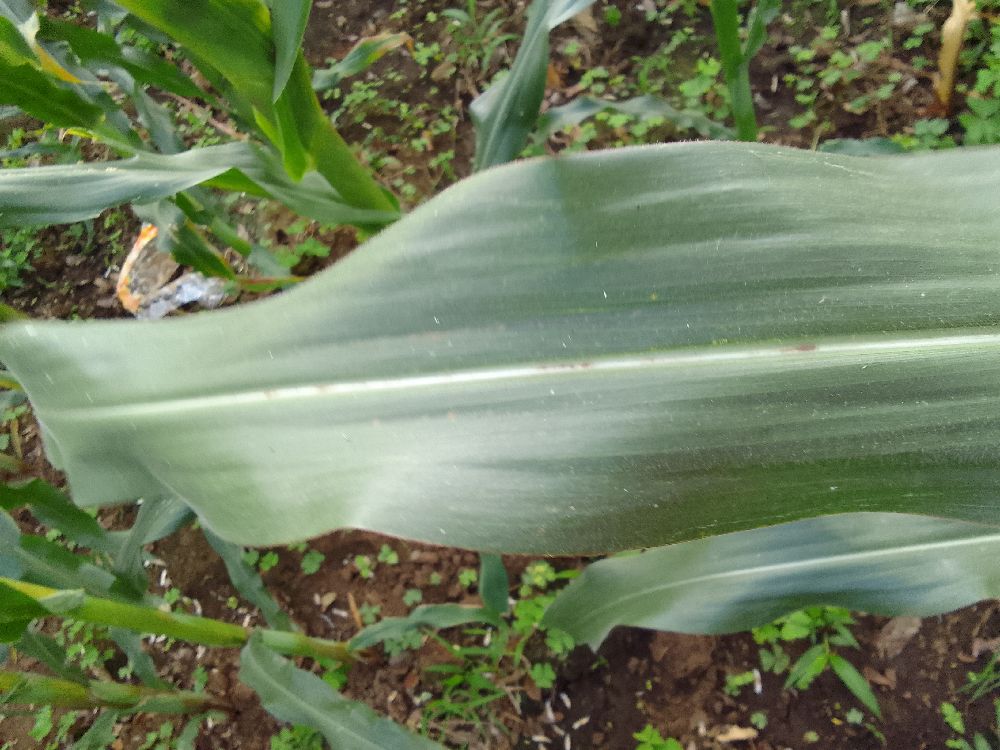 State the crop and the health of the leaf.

maize, healthy
